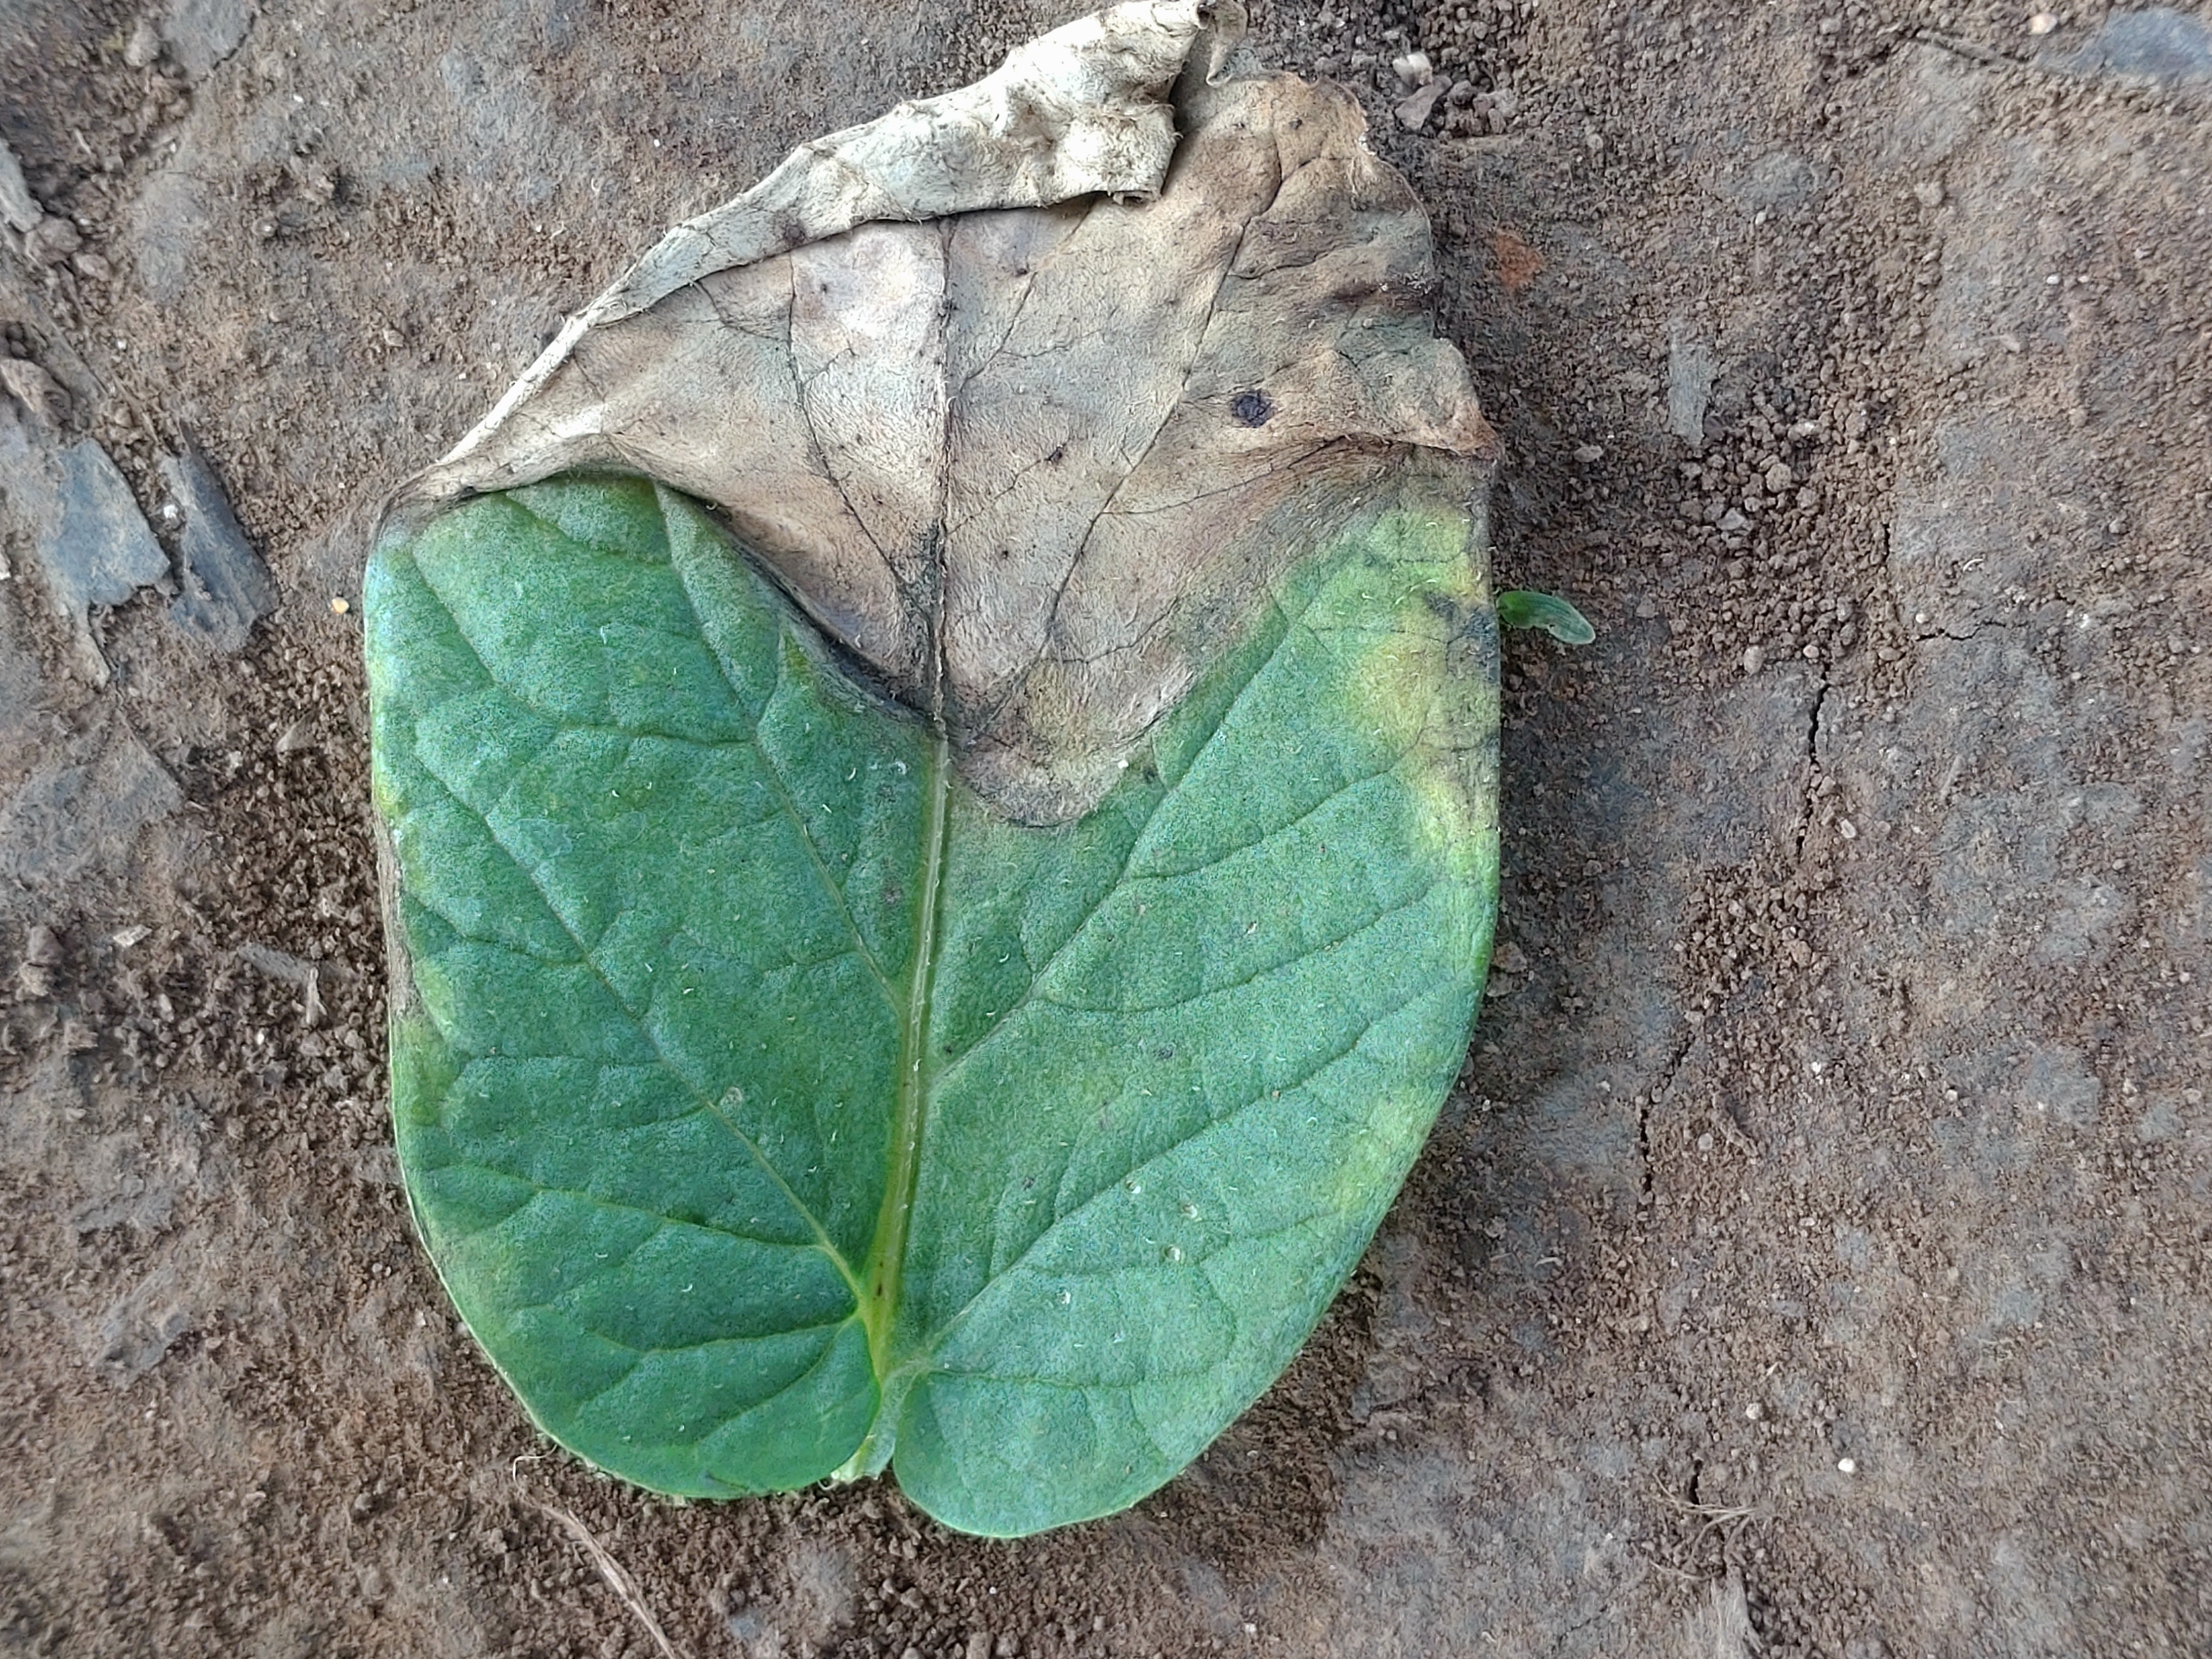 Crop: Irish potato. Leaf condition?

early blight
